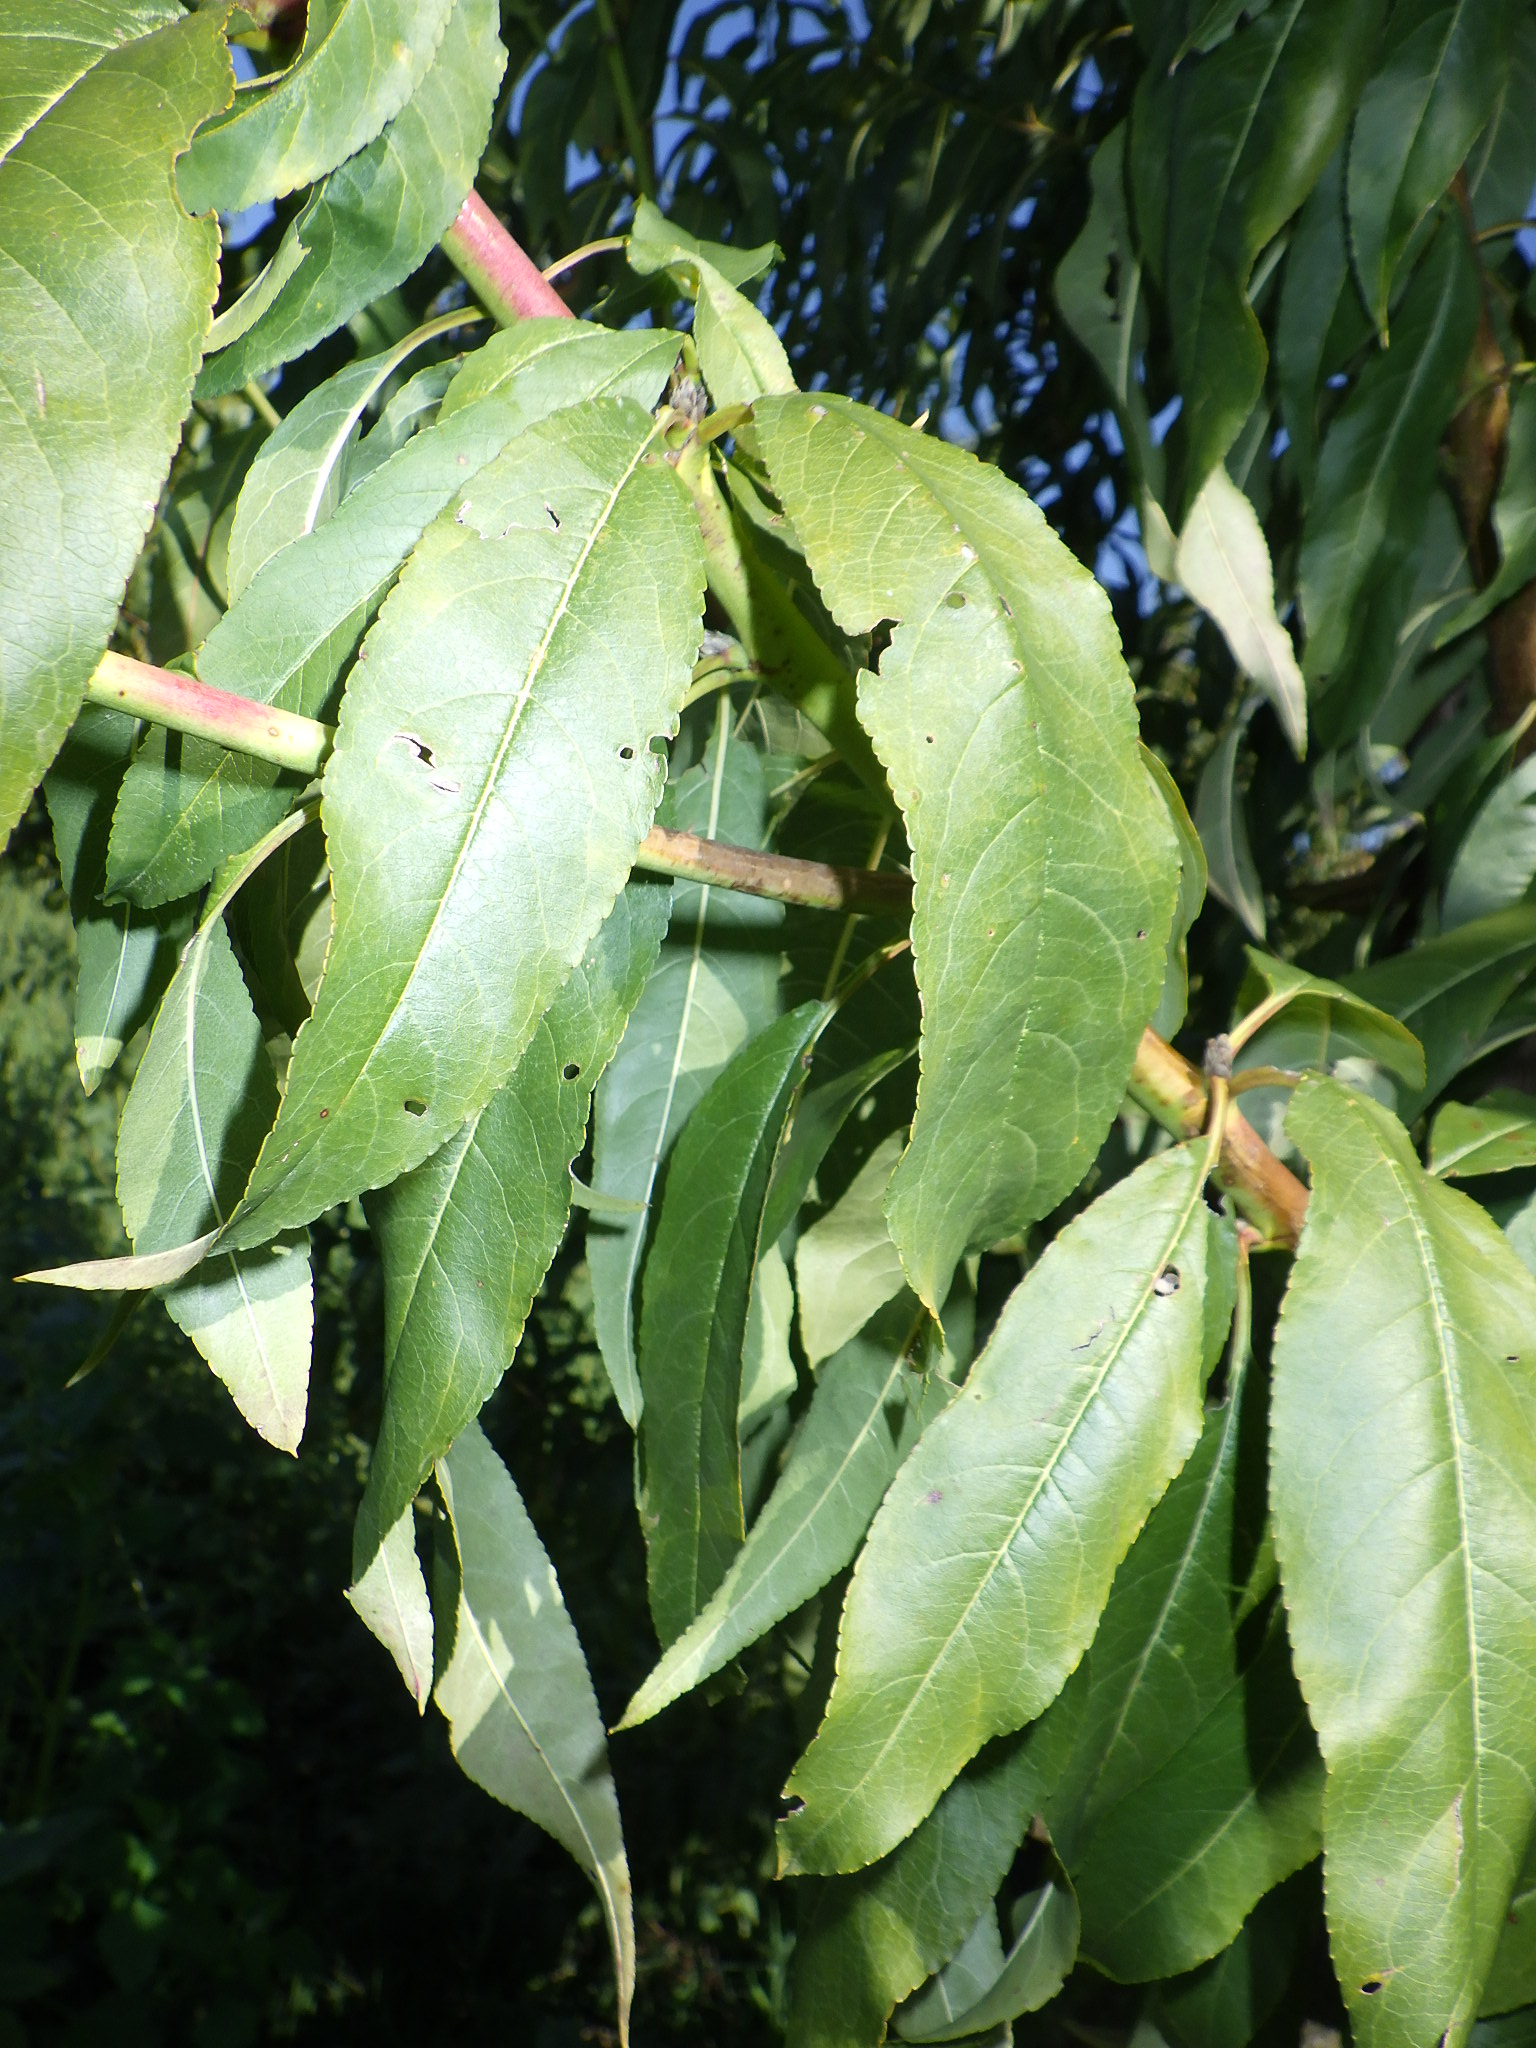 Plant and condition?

peach, silver leaf disease
